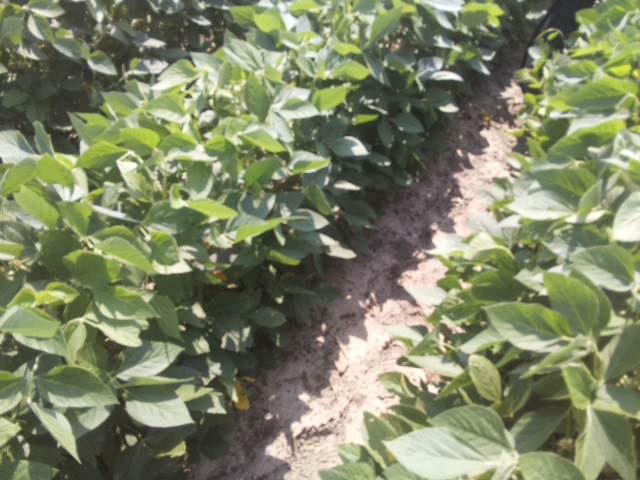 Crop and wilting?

soybean, leaves with no wilting
